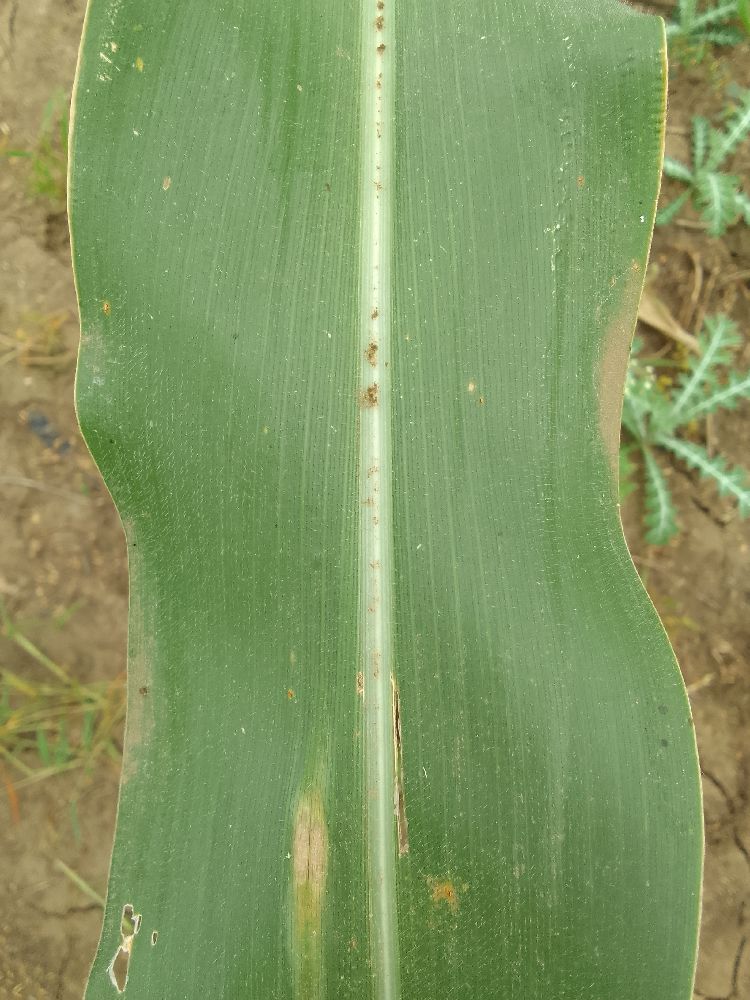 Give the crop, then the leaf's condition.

maize, healthy
